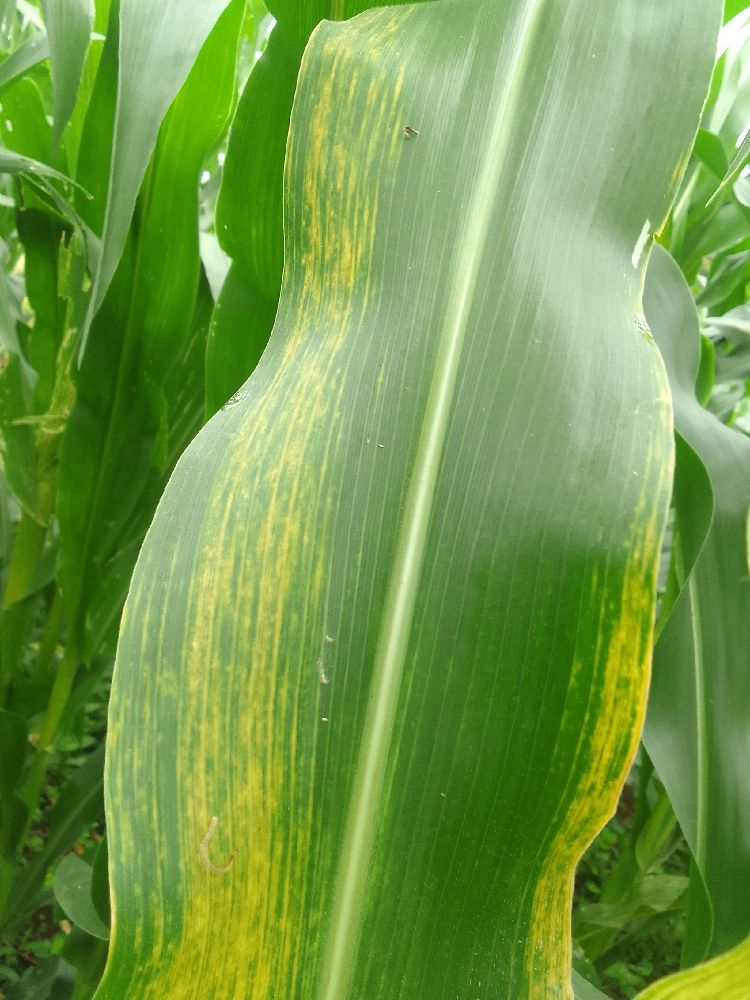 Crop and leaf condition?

maize, maize lethal necrosis
